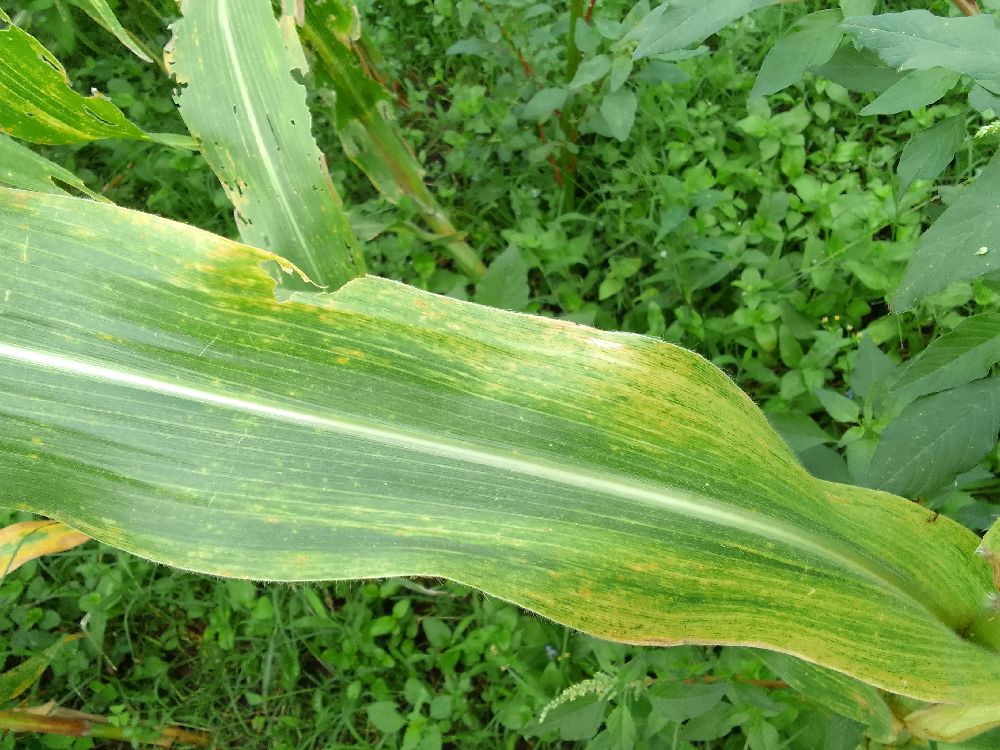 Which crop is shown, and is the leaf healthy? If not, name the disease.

maize, maize lethal necrosis
